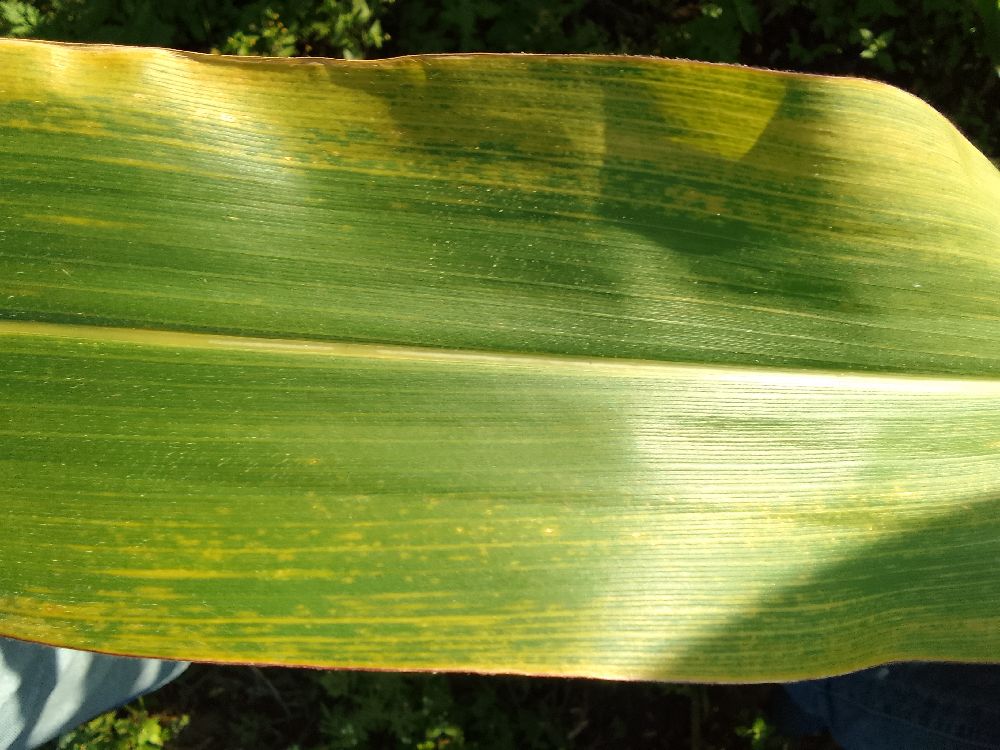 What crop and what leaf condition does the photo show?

maize, maize lethal necrosis
